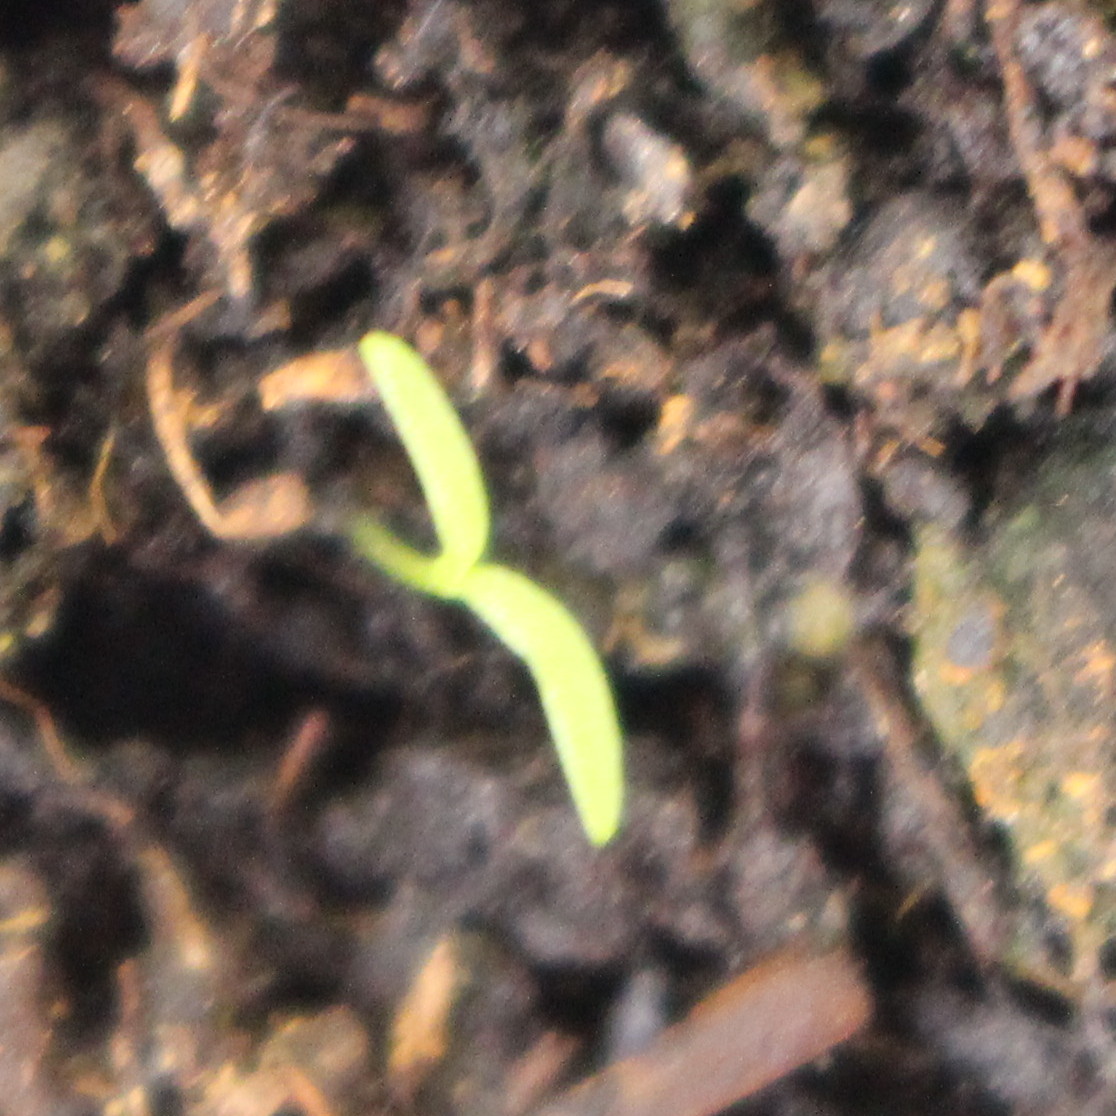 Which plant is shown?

Papaver rhoeas
